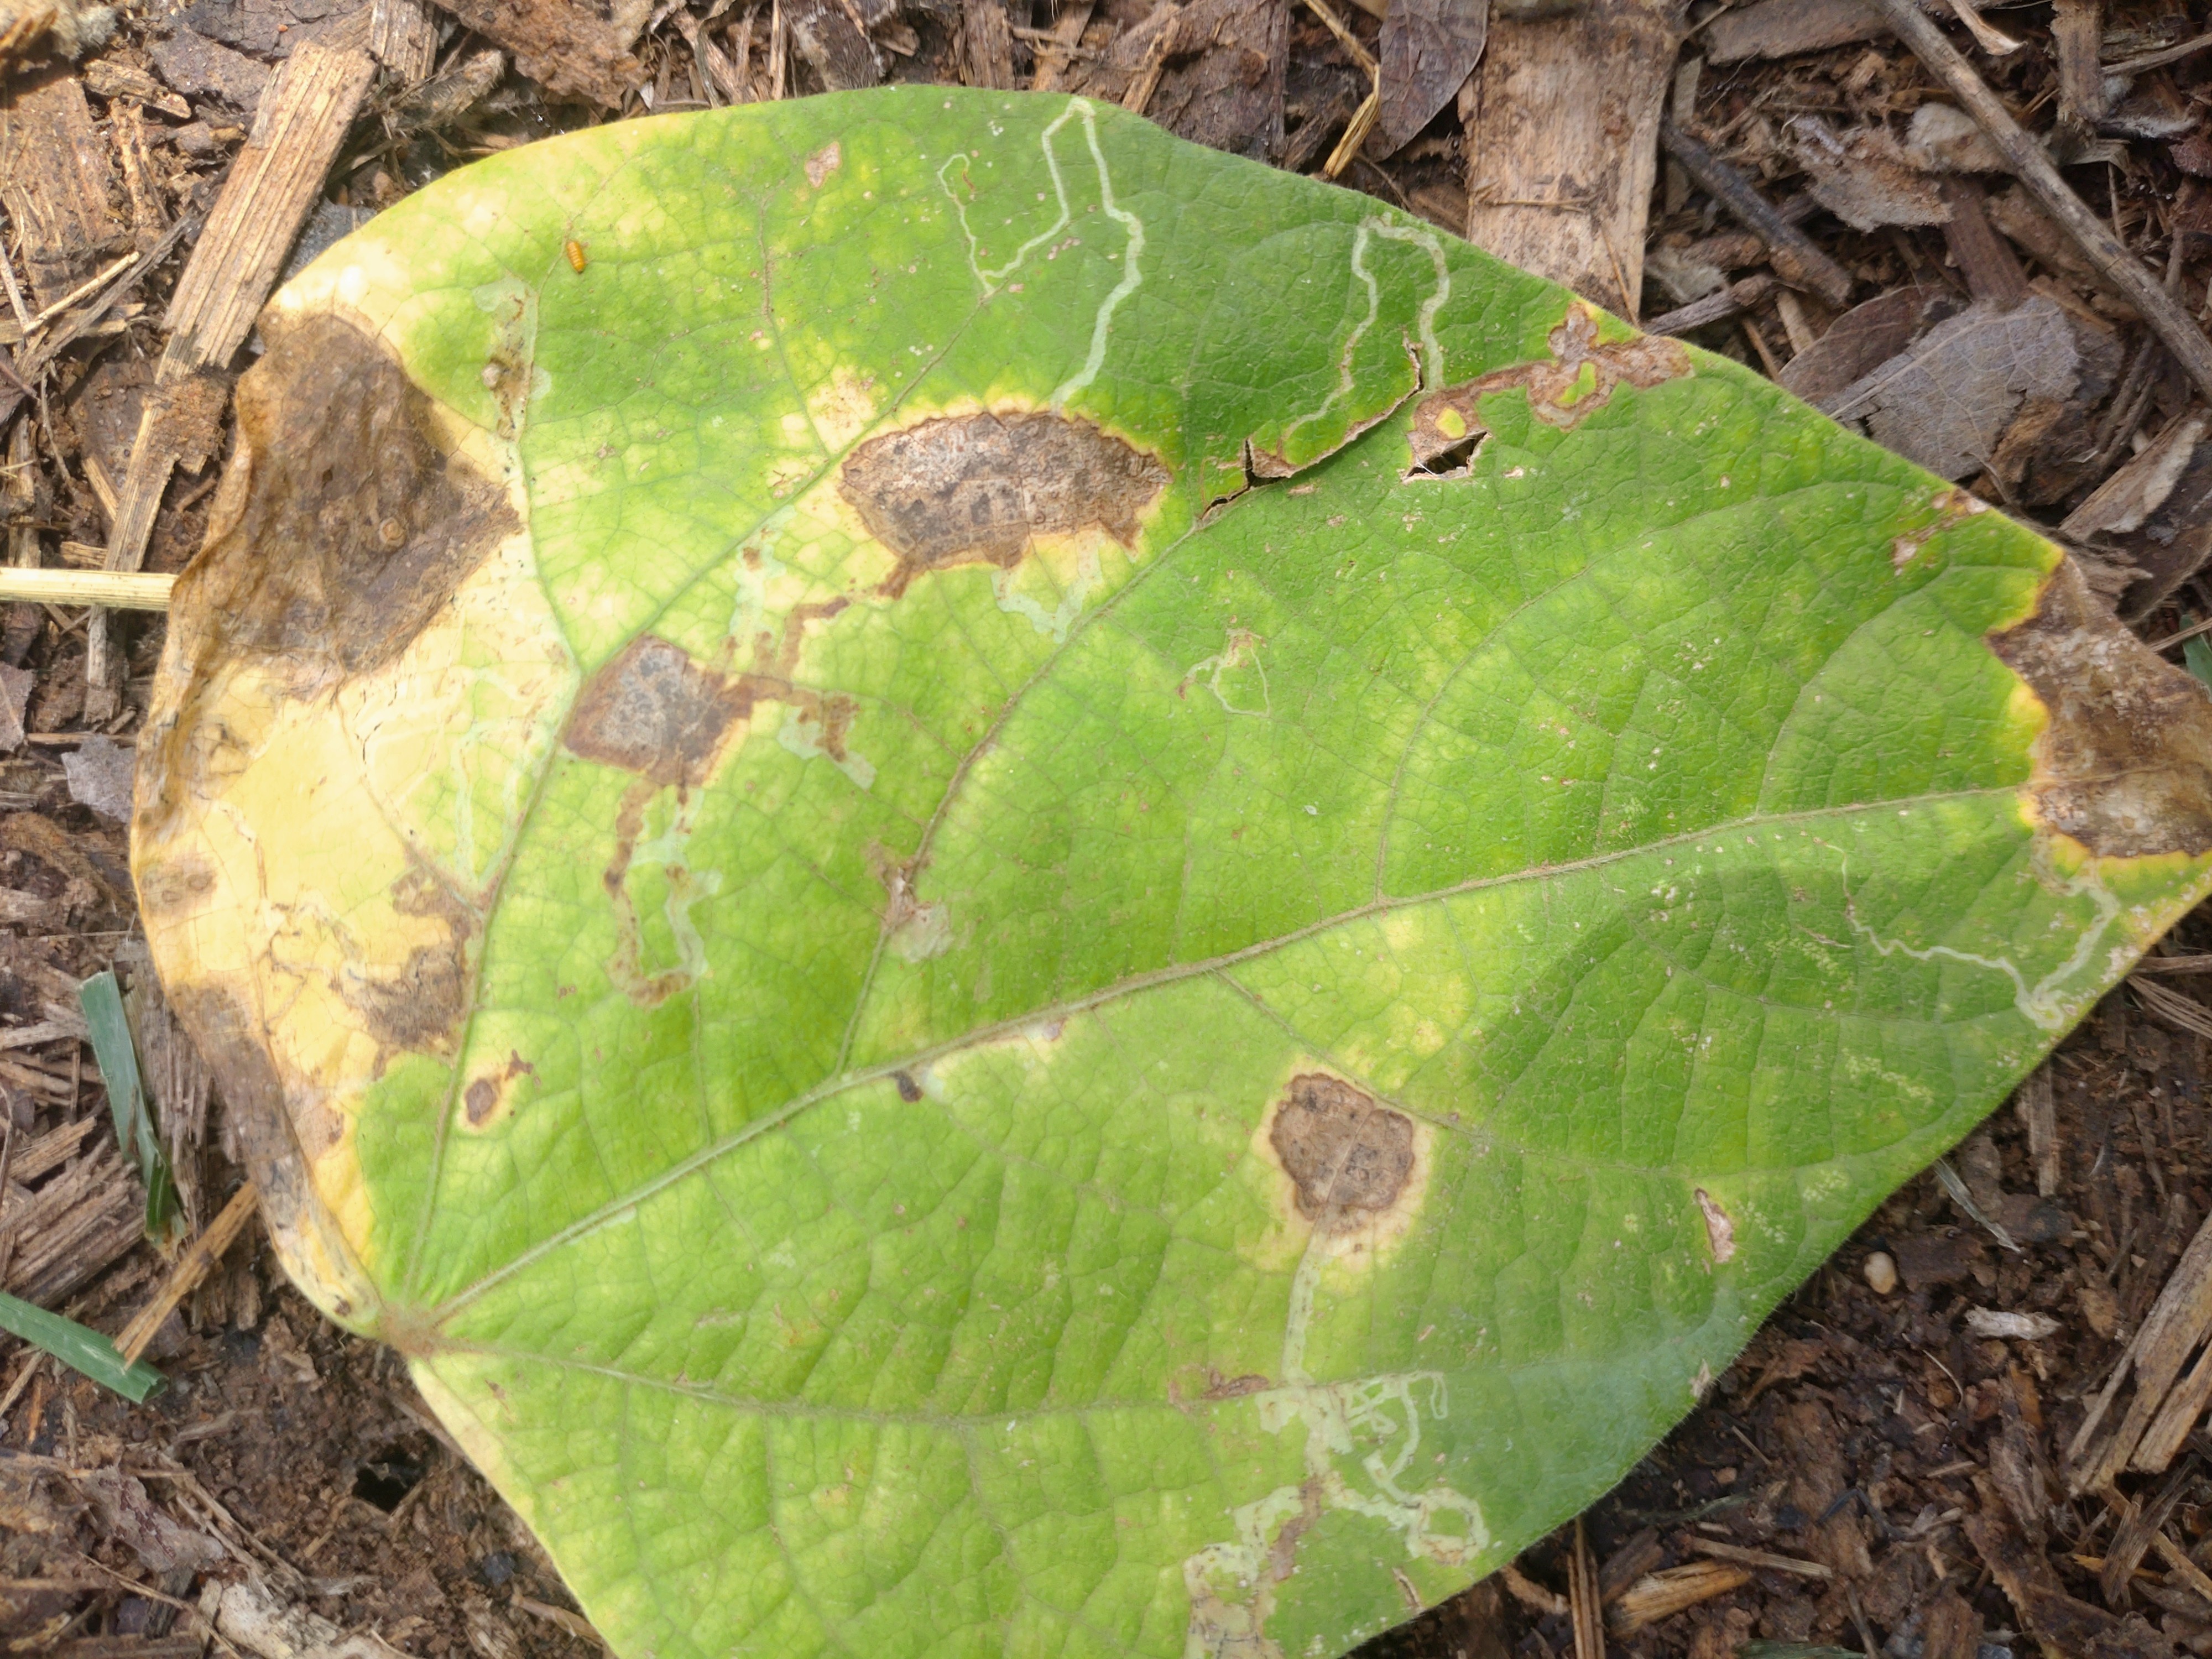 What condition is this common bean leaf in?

anthracnose
